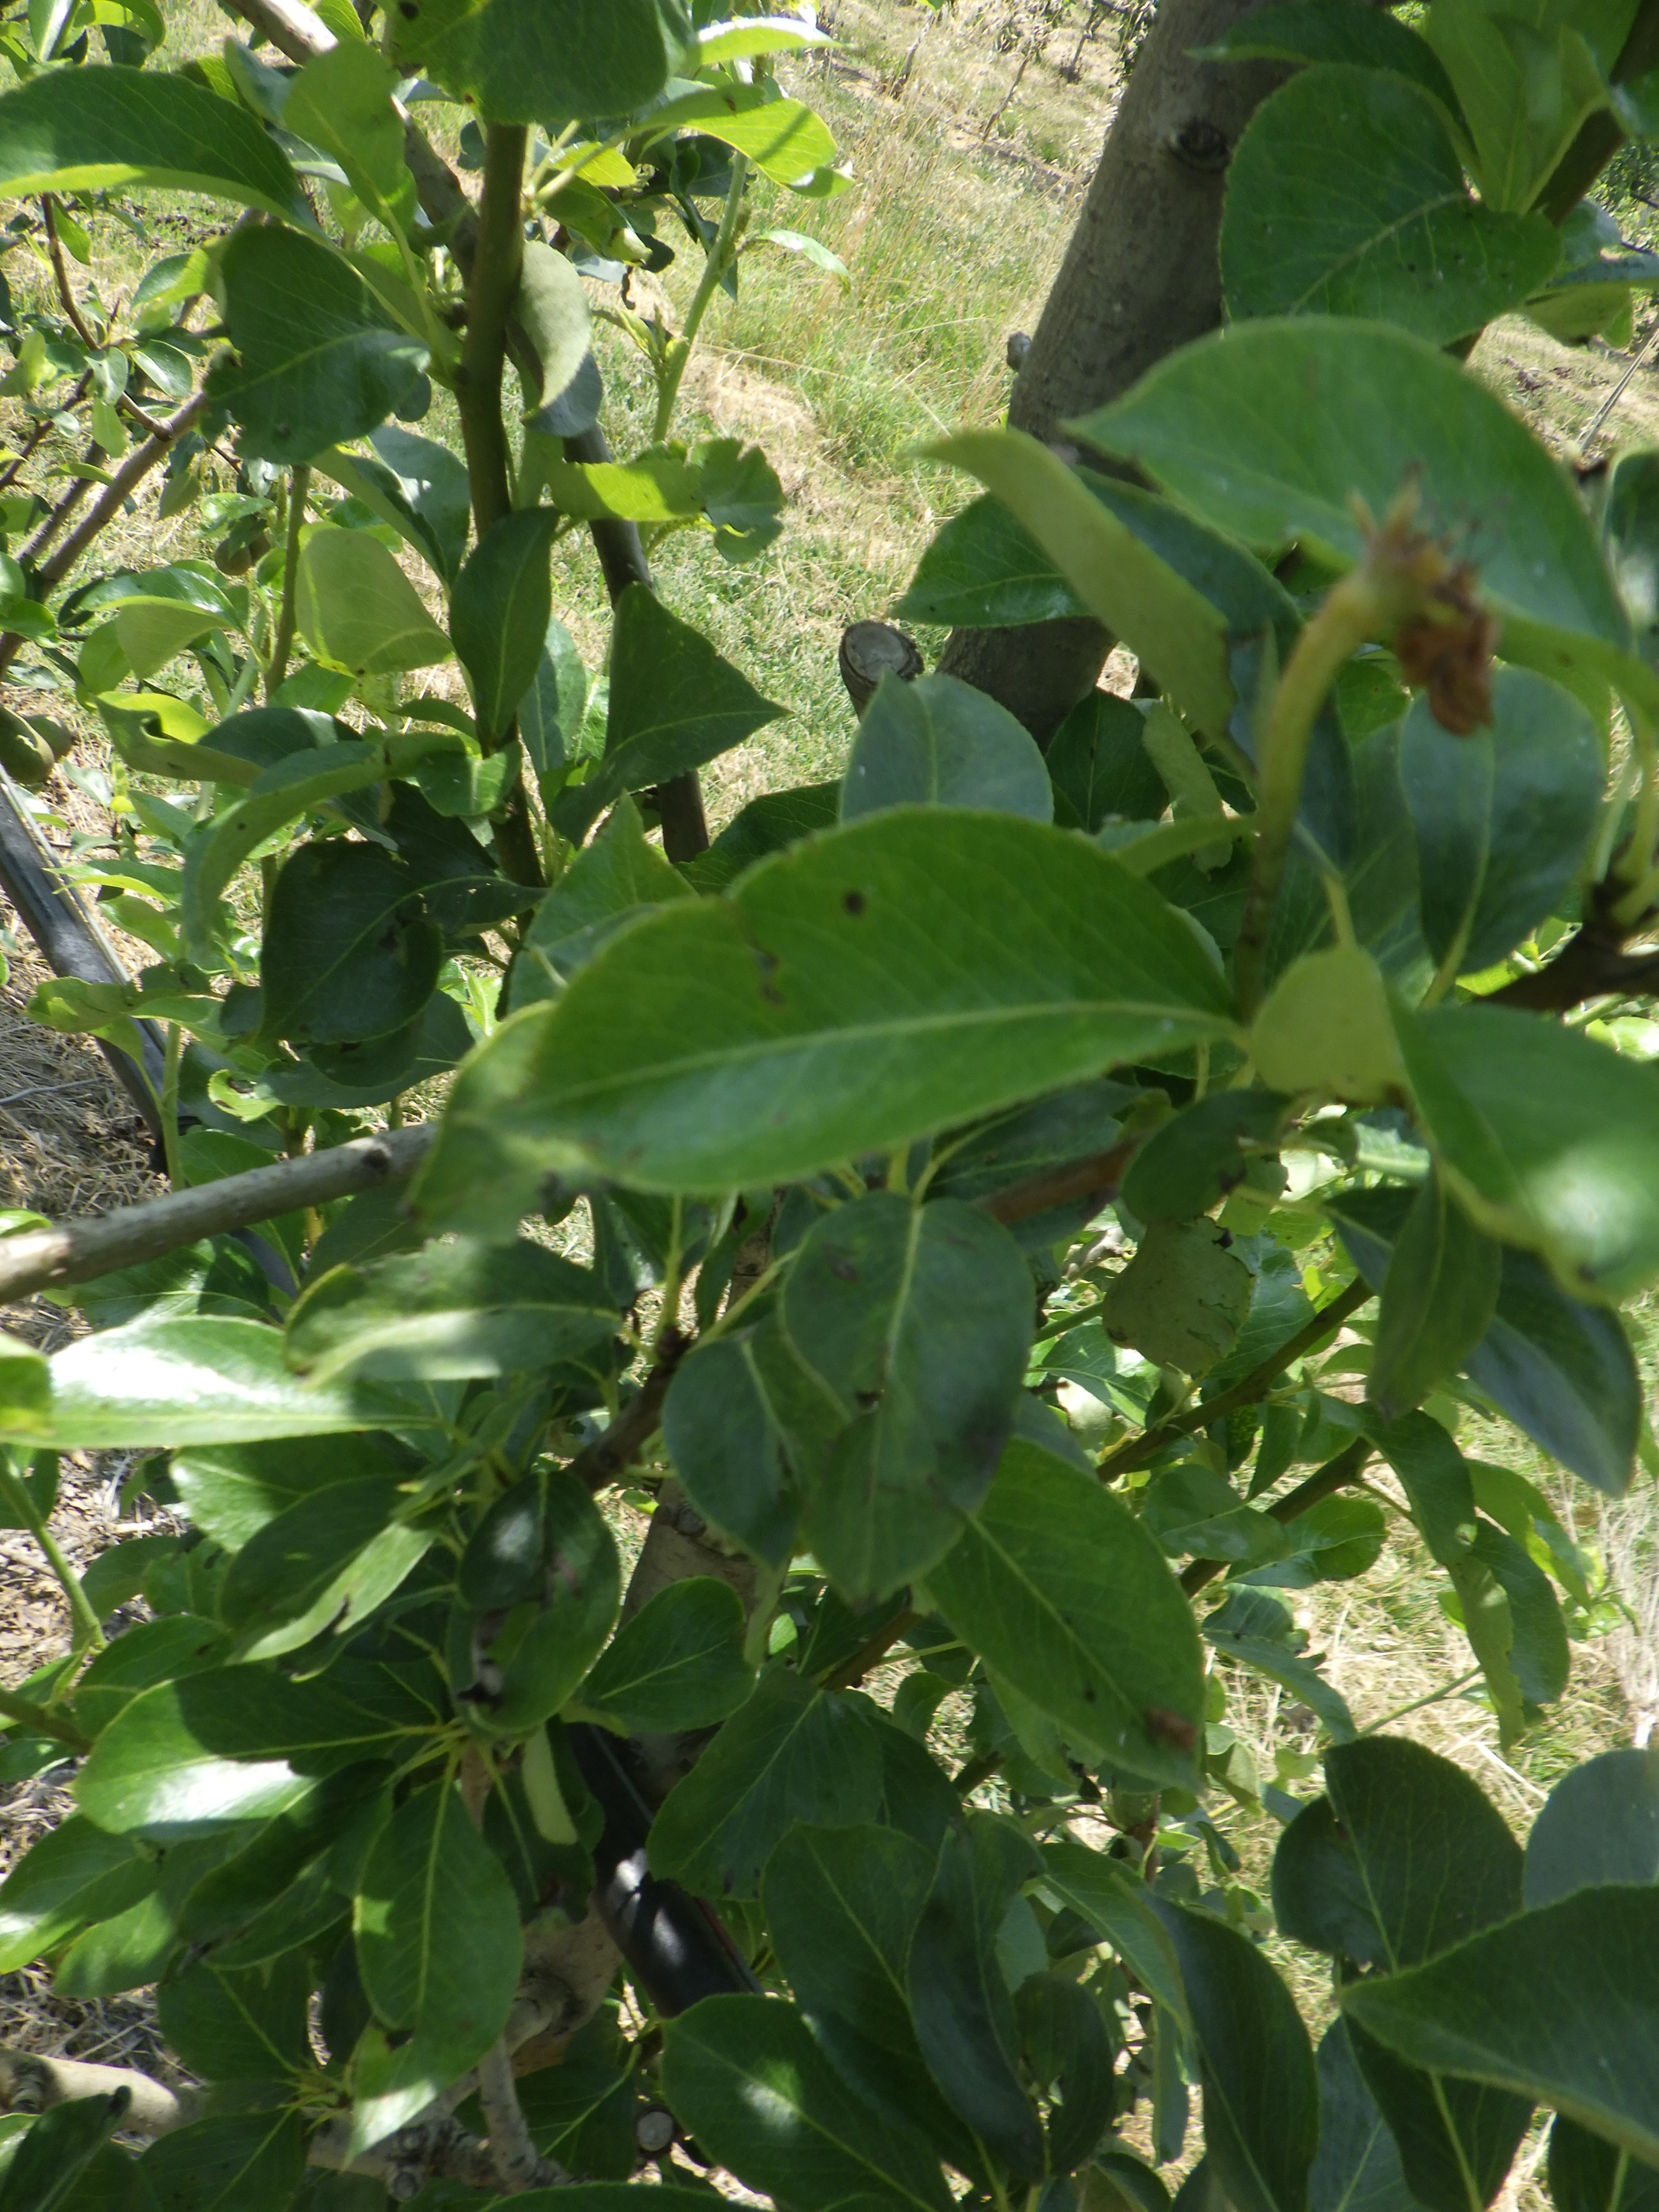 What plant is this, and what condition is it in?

pear, black spot, mechanical damage
